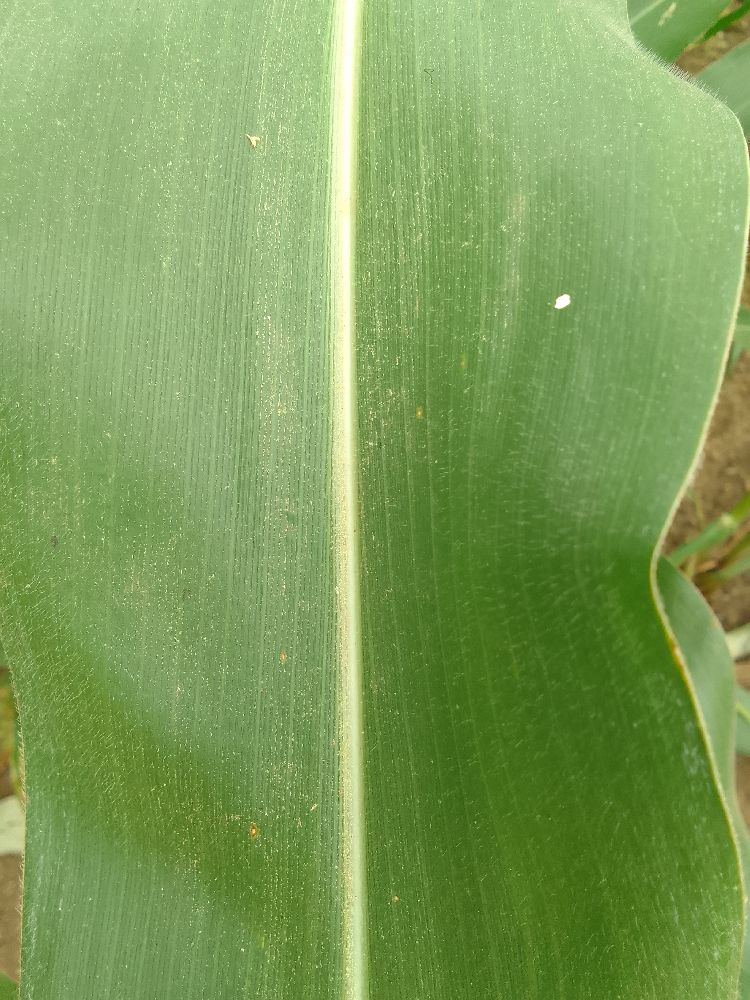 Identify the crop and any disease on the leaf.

maize, healthy
